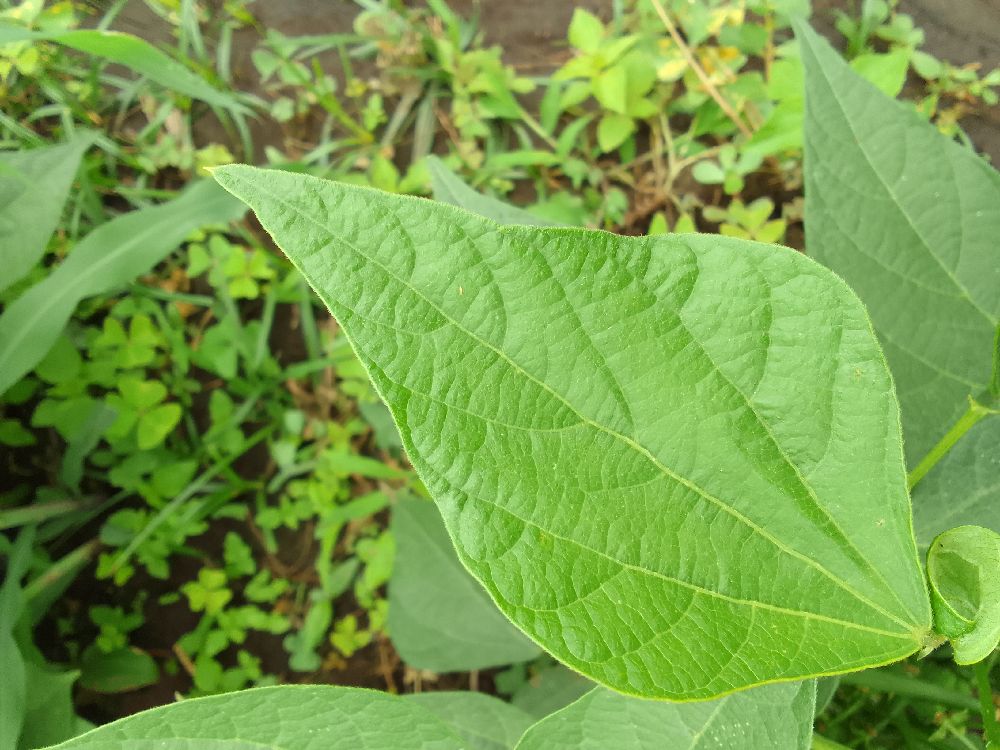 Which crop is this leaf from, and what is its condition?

common bean, healthy
